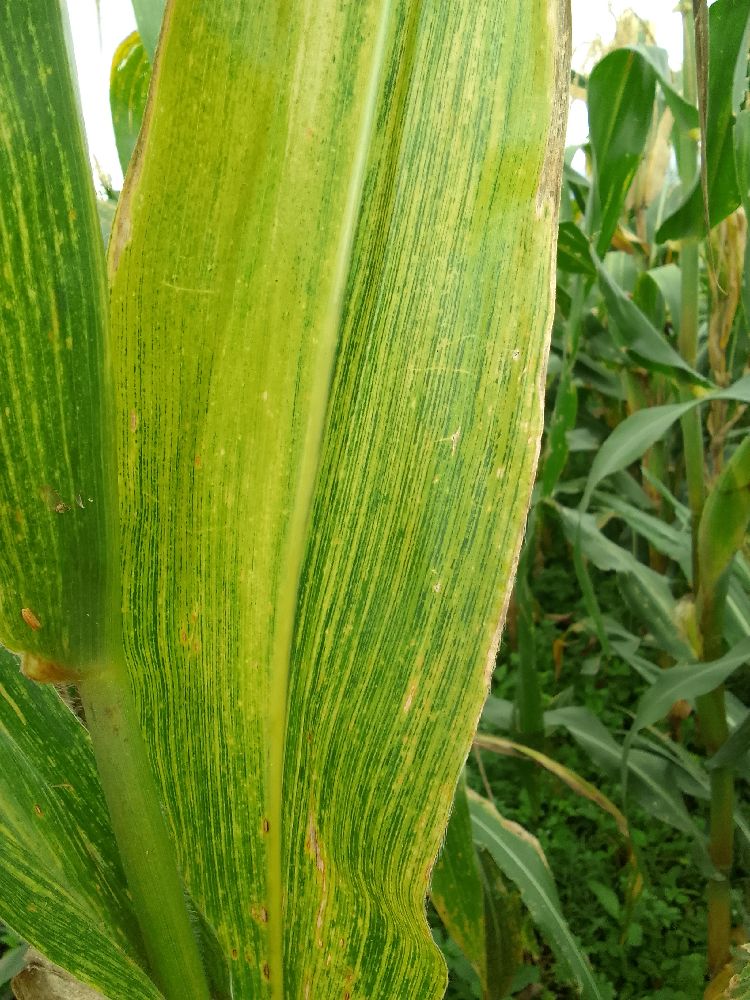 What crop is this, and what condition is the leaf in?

maize, maize lethal necrosis
